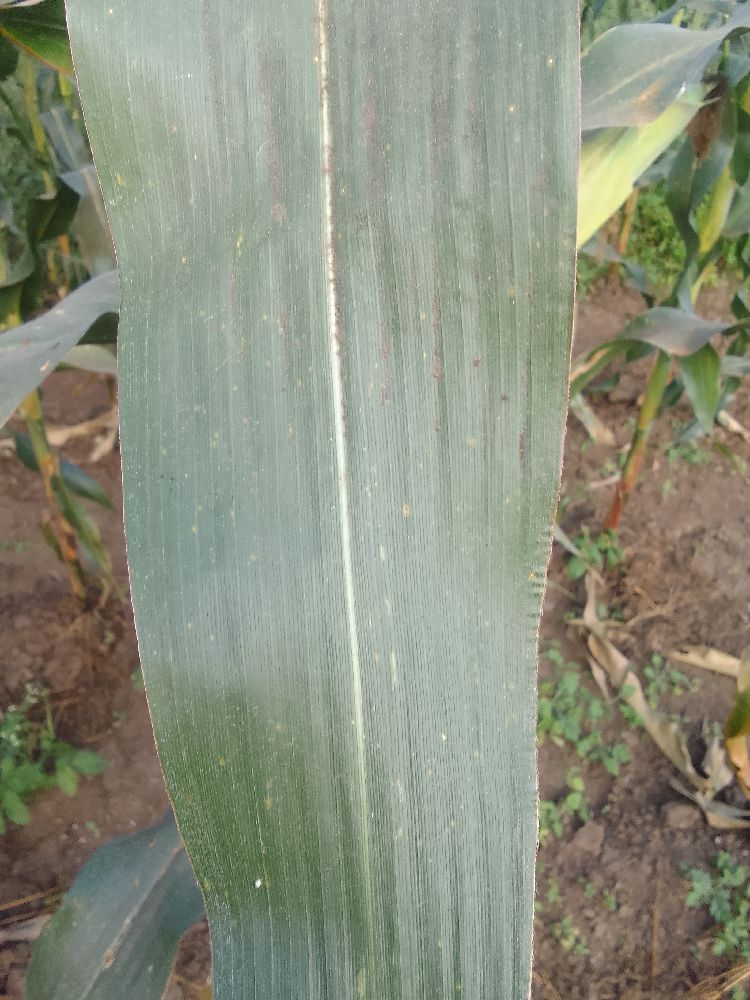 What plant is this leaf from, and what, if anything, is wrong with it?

maize, healthy
